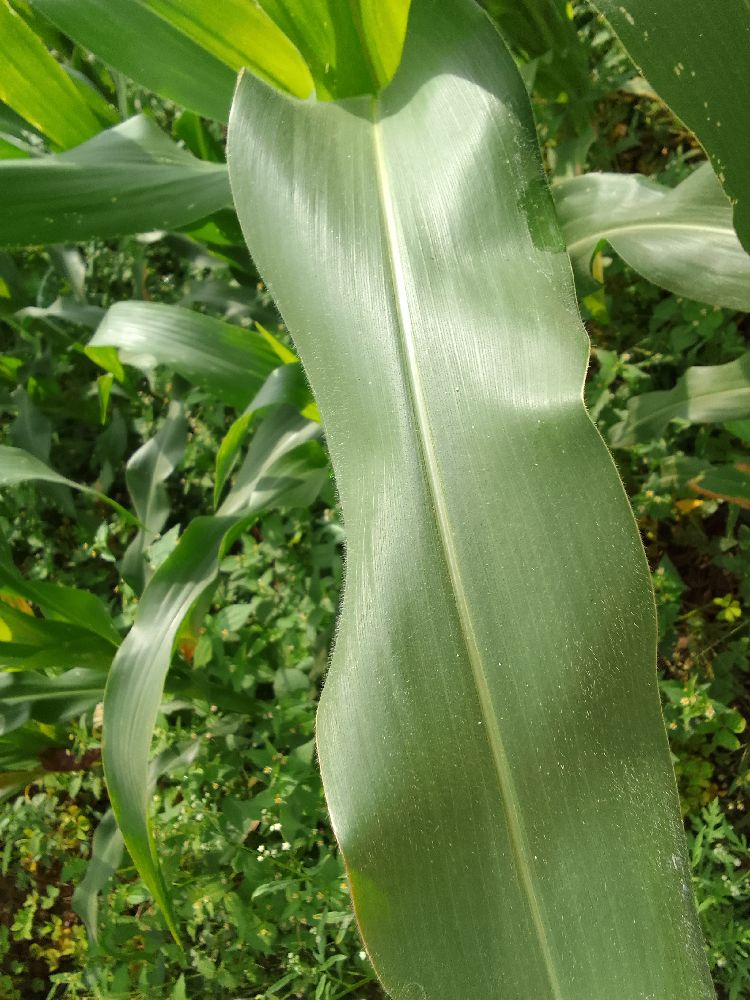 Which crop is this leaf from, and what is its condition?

maize, healthy
